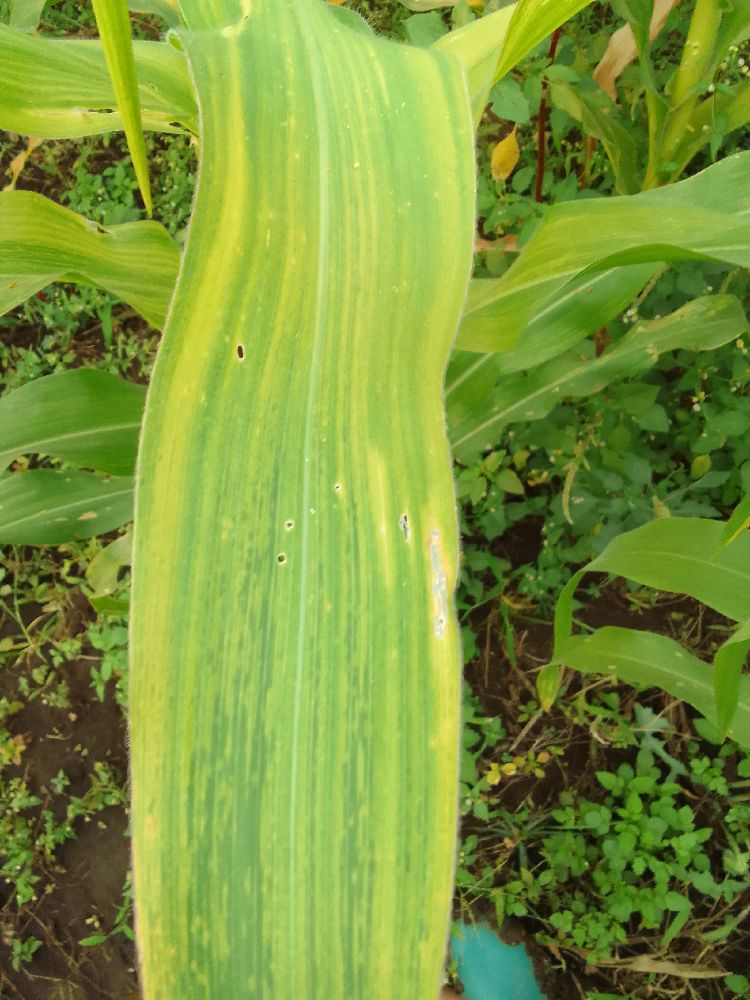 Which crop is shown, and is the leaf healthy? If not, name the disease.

maize, maize lethal necrosis
